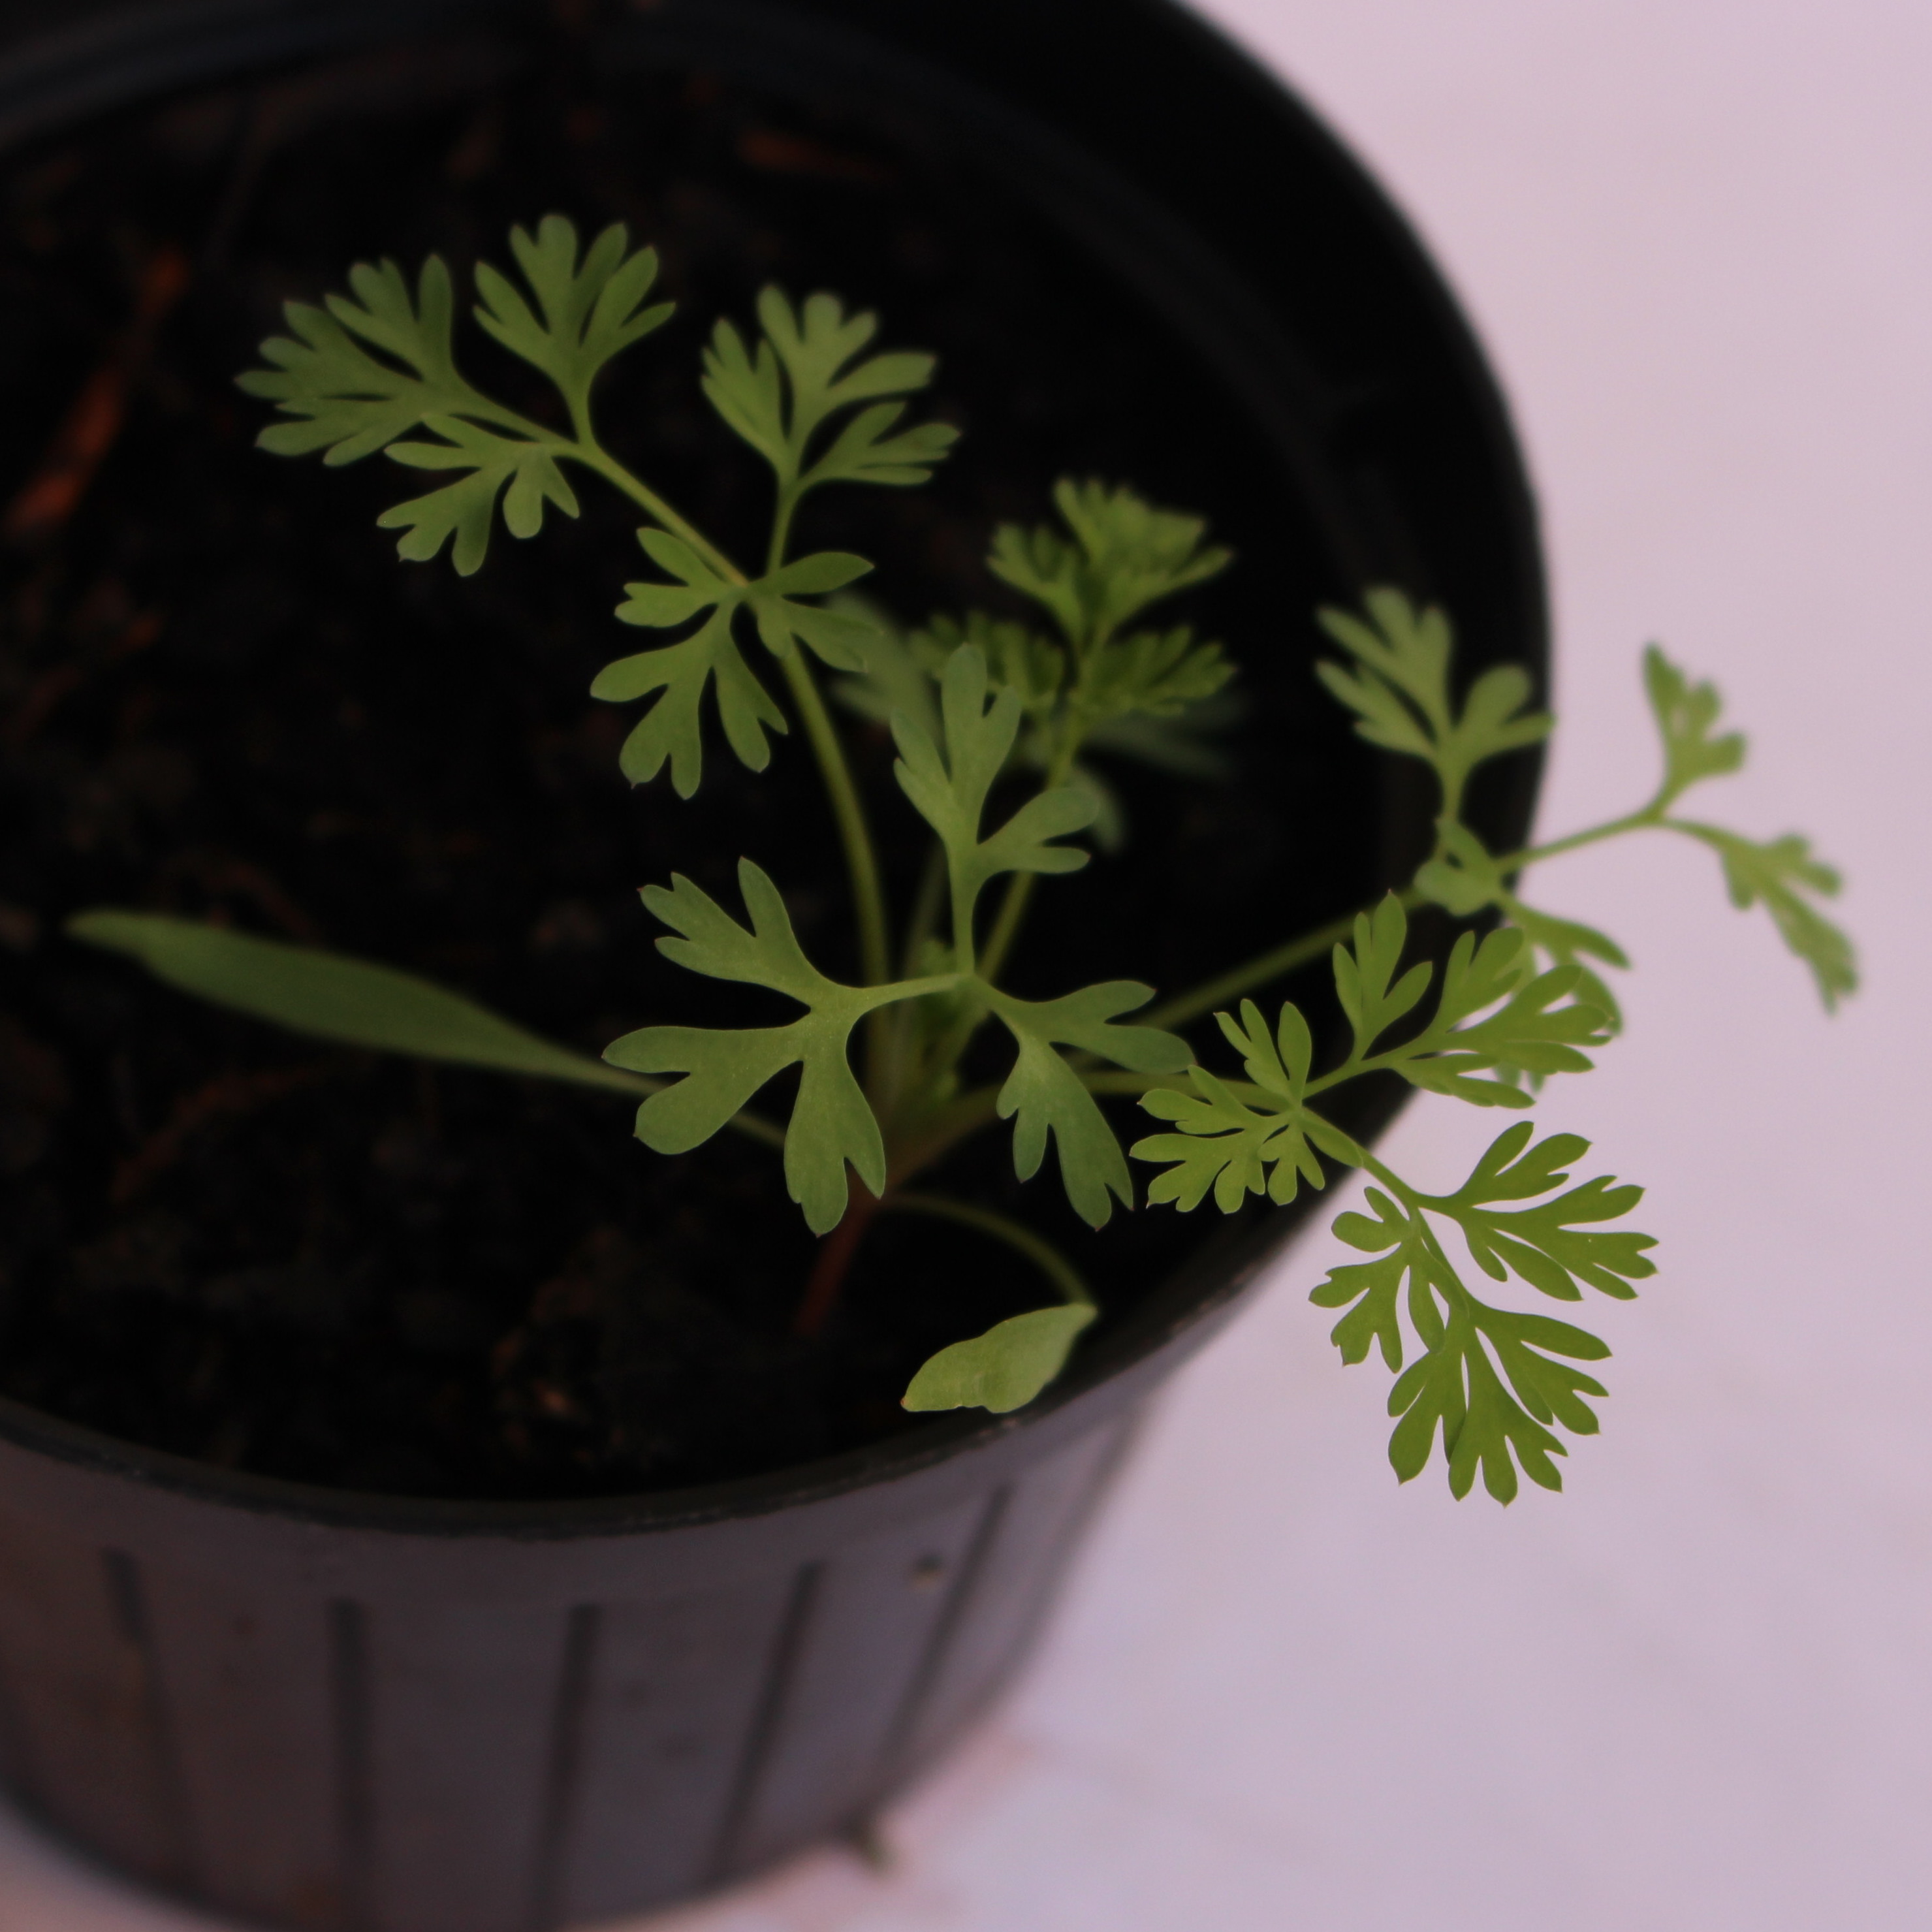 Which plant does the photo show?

Fumaria officinalis
